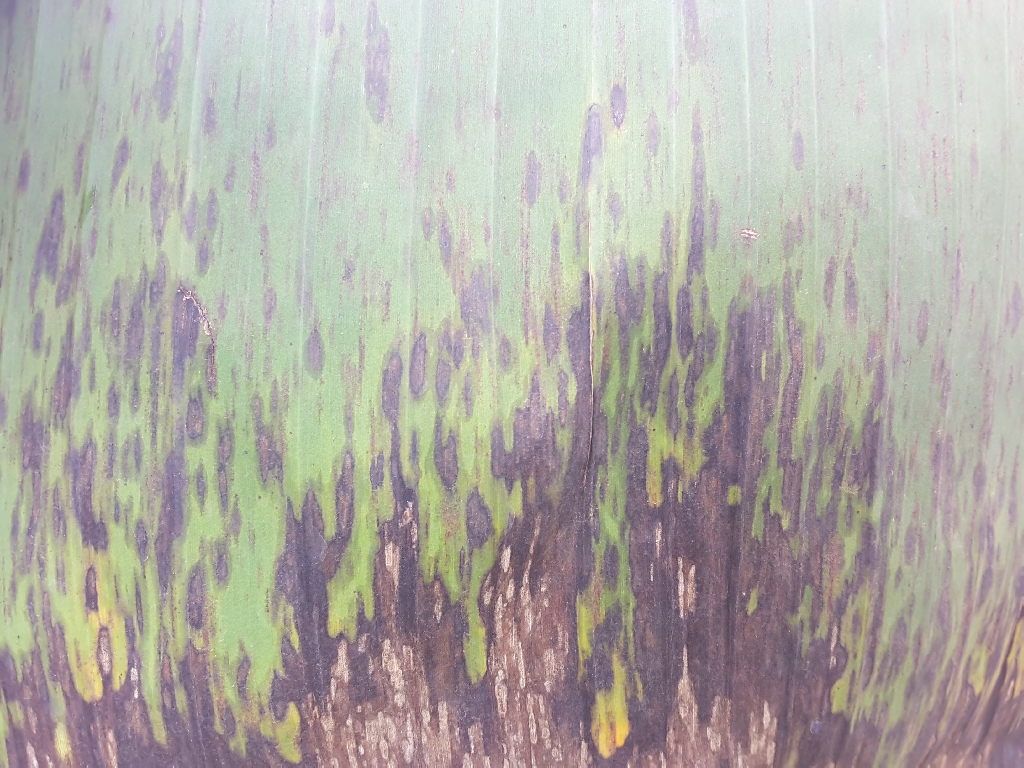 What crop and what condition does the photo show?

banana, black sigatoka
